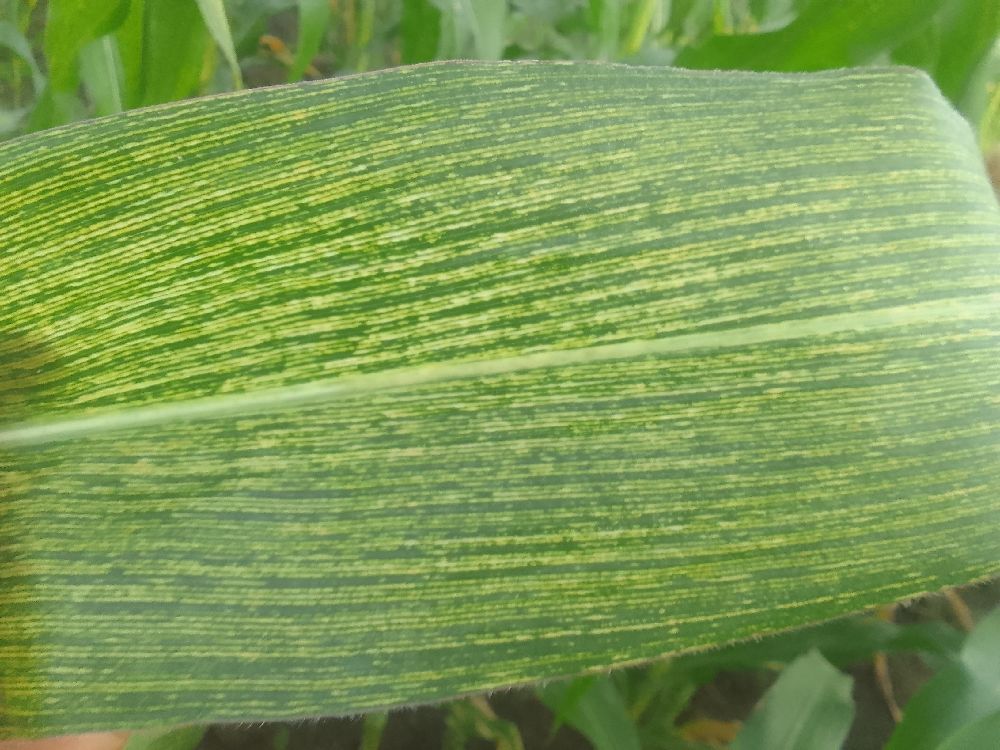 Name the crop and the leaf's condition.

maize, maize streak virus
